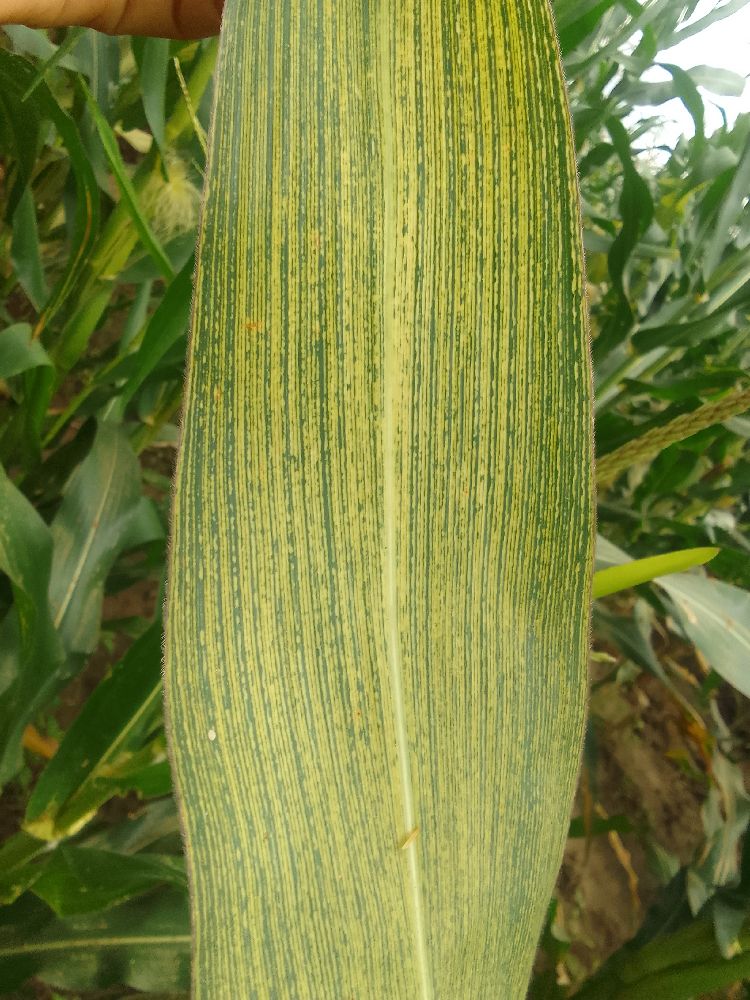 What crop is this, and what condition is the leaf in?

maize, maize streak virus
